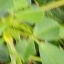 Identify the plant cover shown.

unstructured weed
